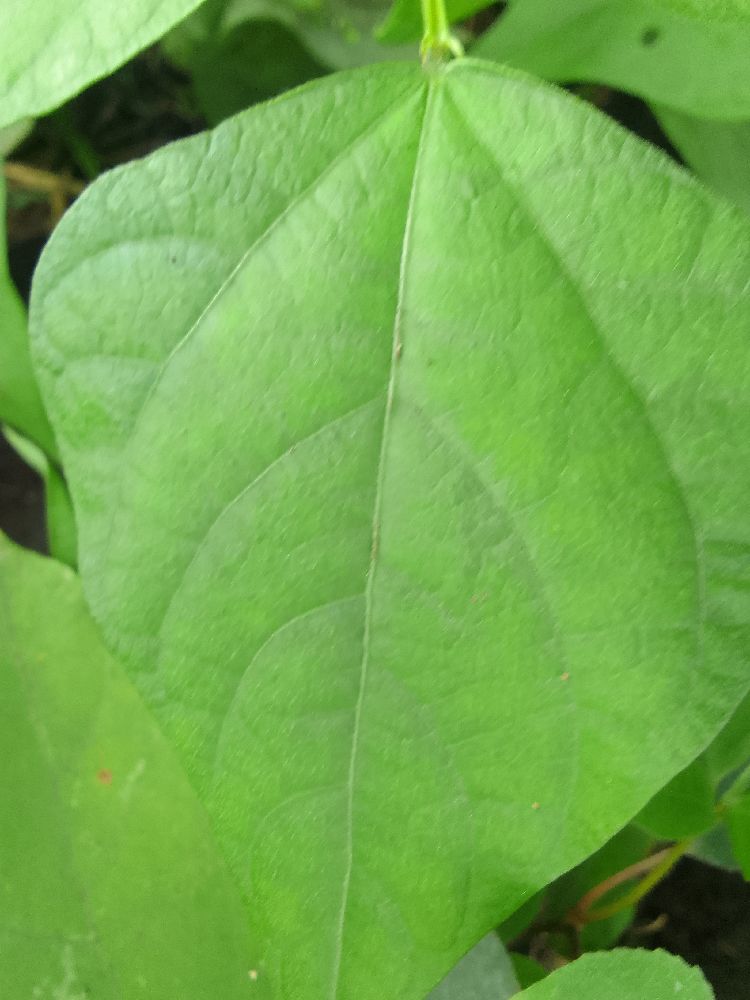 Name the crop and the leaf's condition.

common bean, healthy
